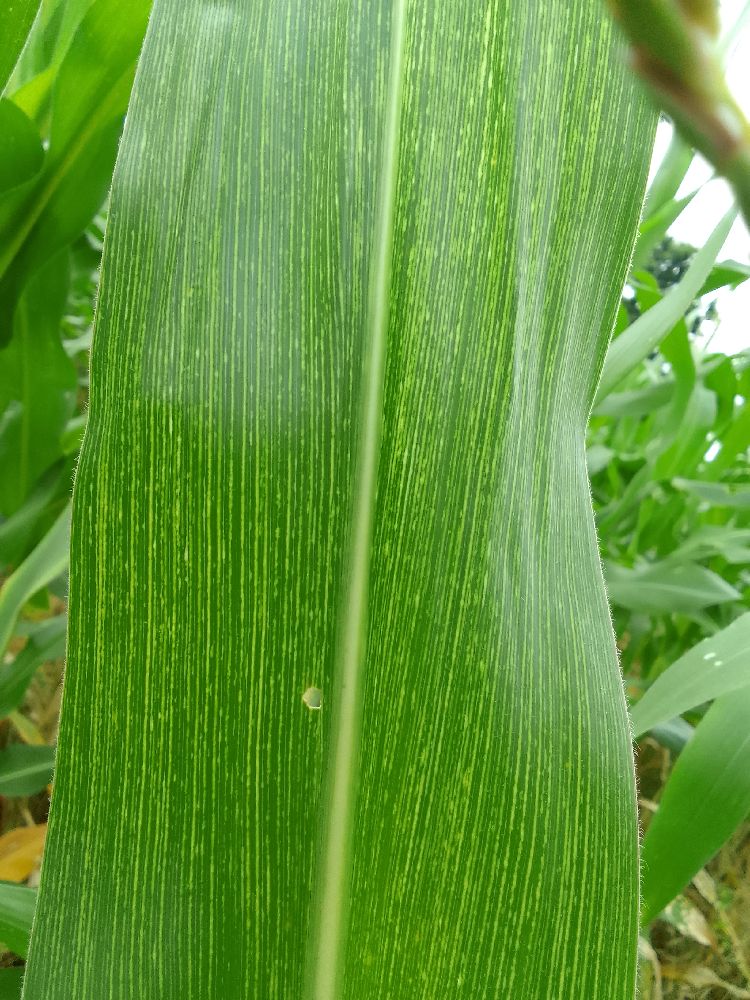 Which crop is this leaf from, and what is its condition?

maize, maize streak virus
